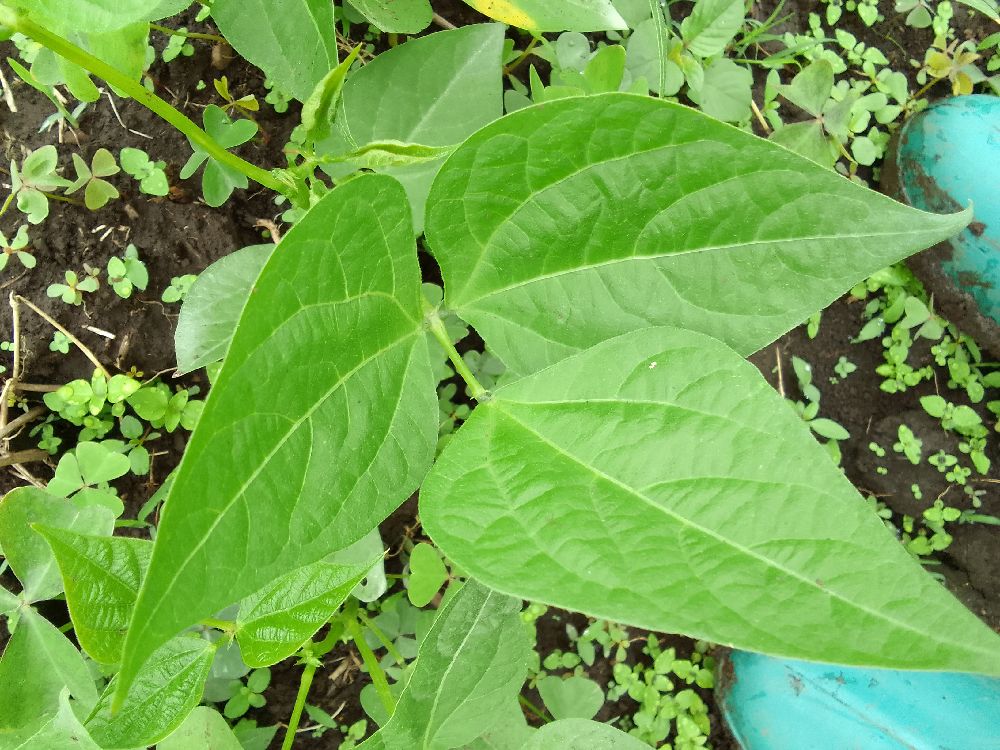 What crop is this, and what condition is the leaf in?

common bean, healthy
